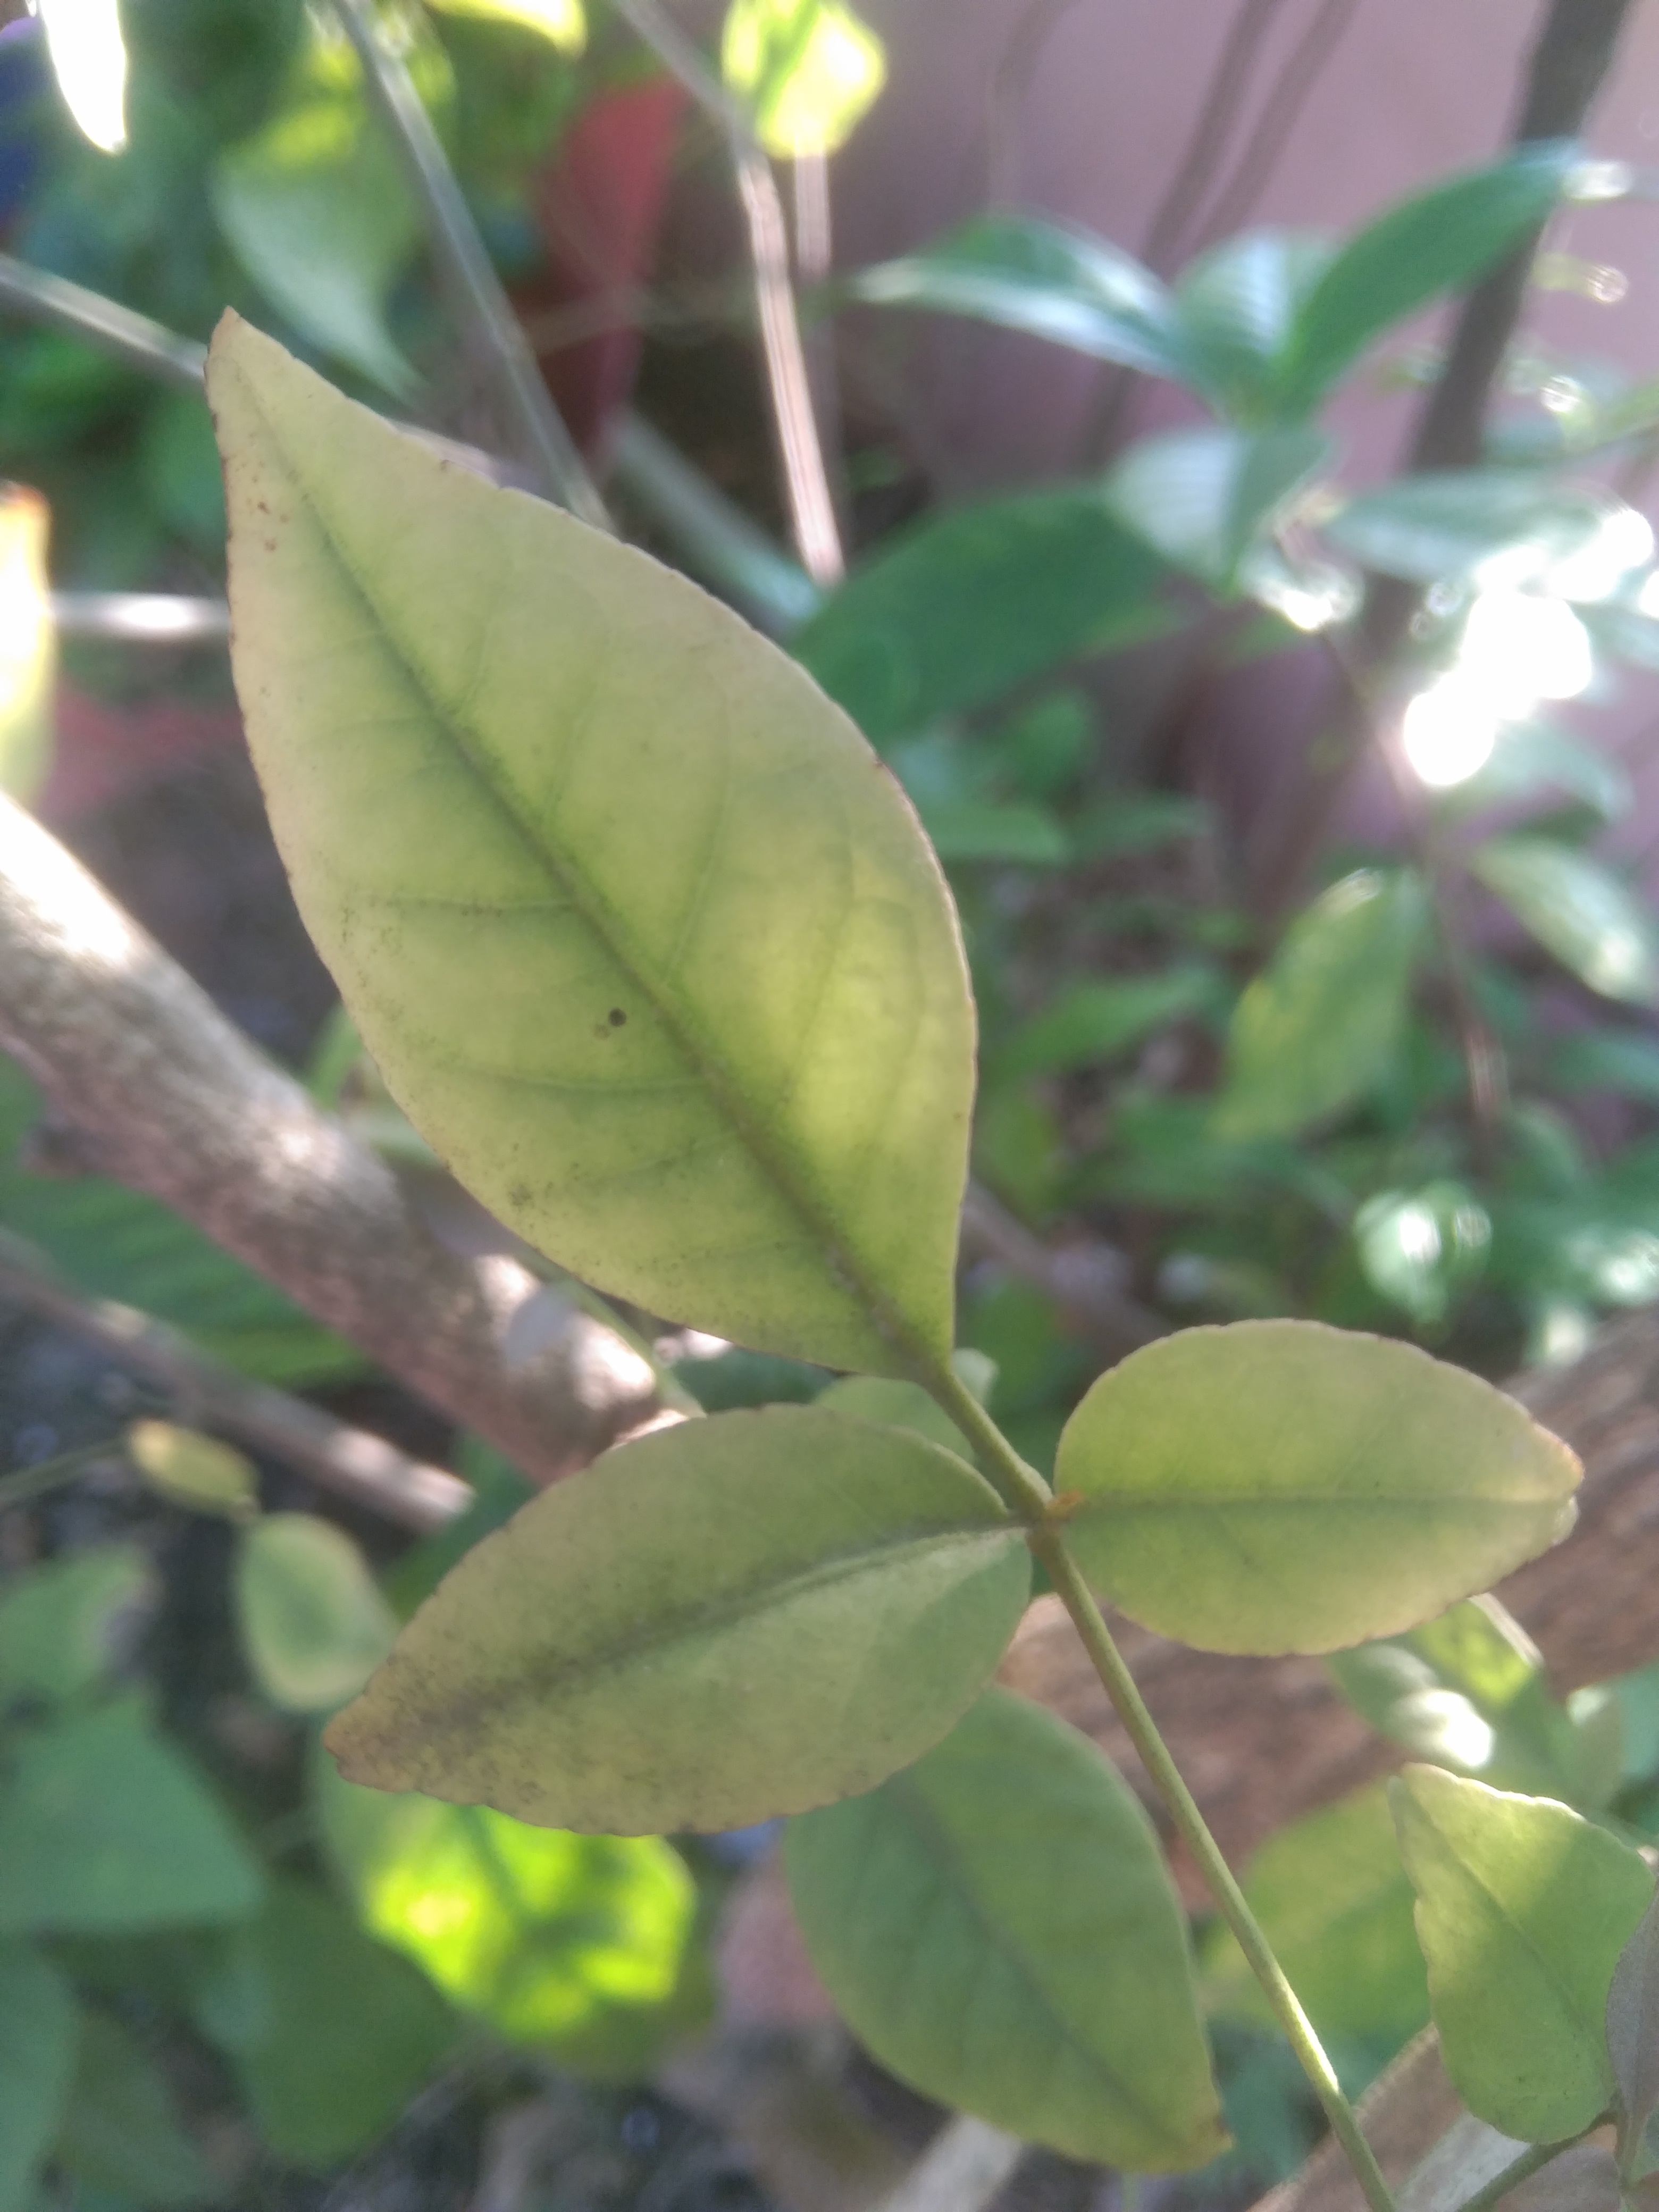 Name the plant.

wood apple
